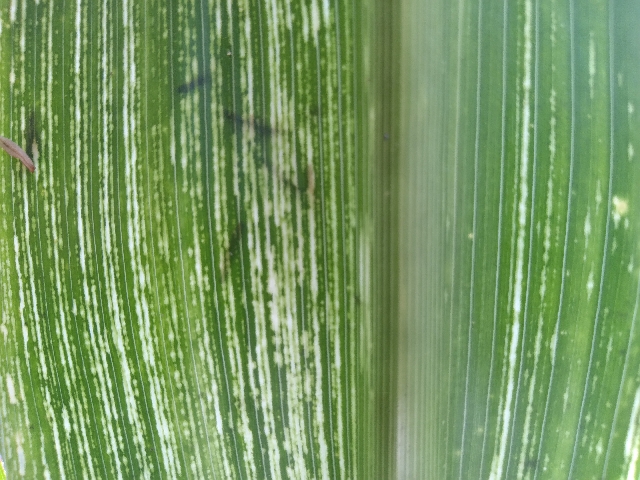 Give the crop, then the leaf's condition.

maize, maize streak virus
